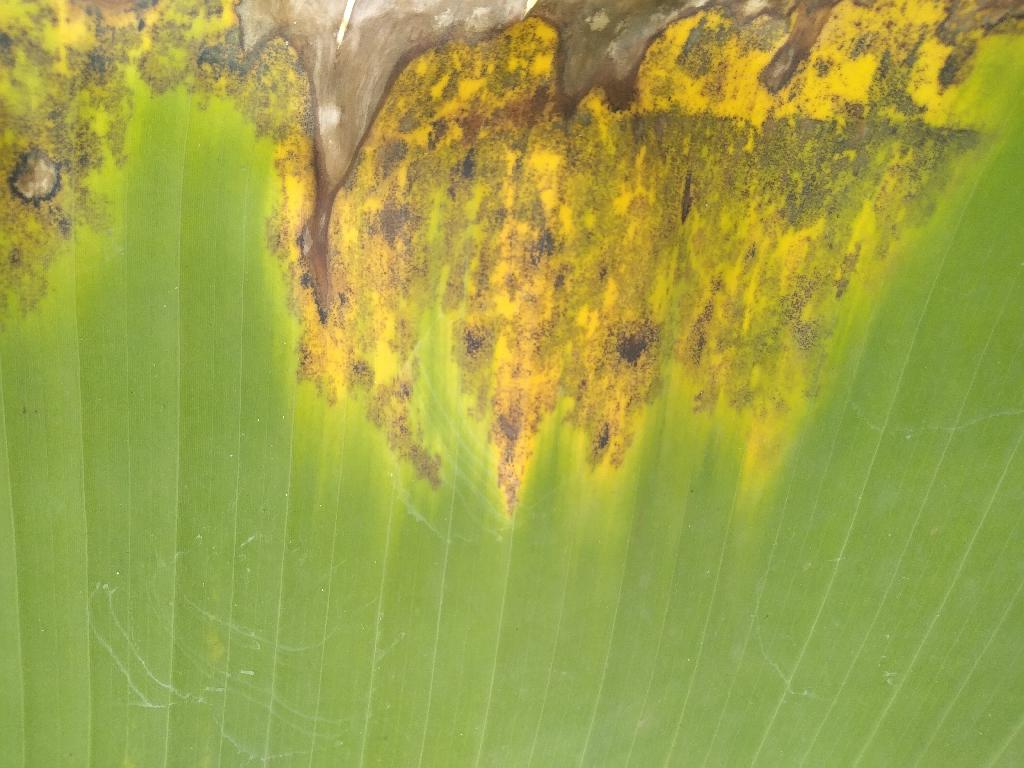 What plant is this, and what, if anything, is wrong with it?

banana, black sigatoka
